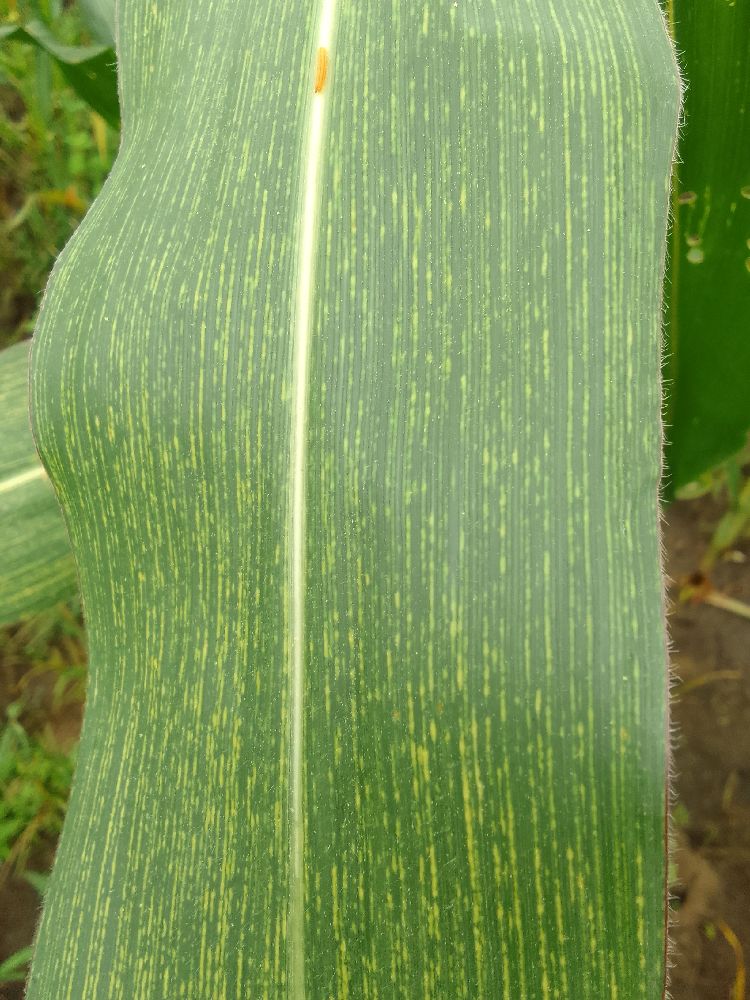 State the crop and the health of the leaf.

maize, maize streak virus
